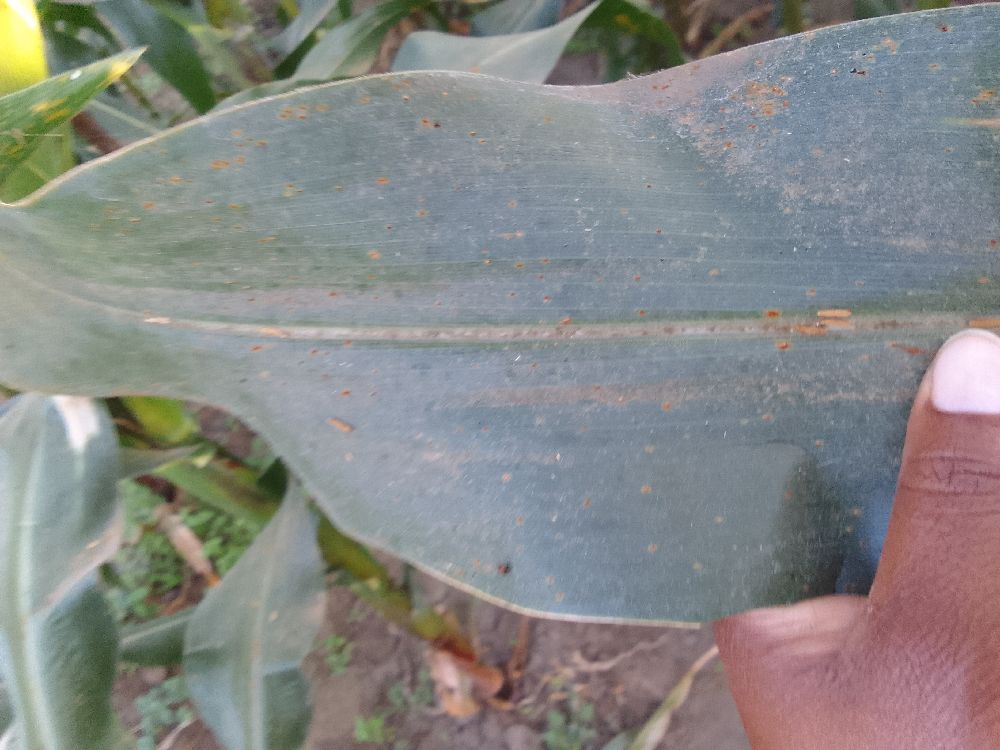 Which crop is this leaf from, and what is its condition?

maize, healthy
